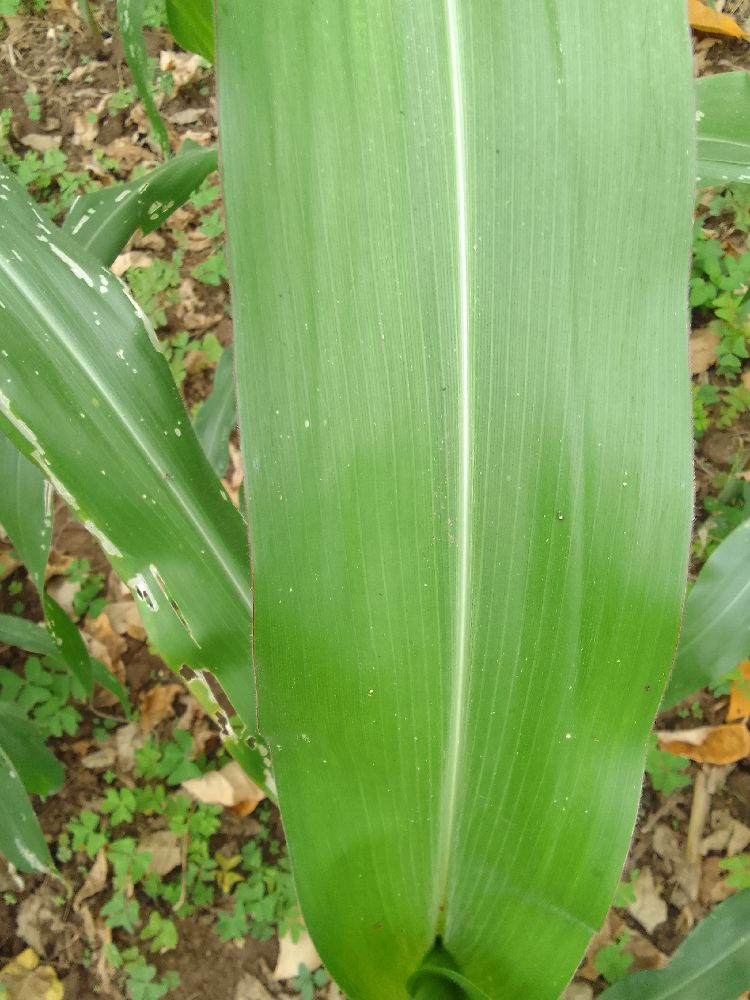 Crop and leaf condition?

maize, healthy
